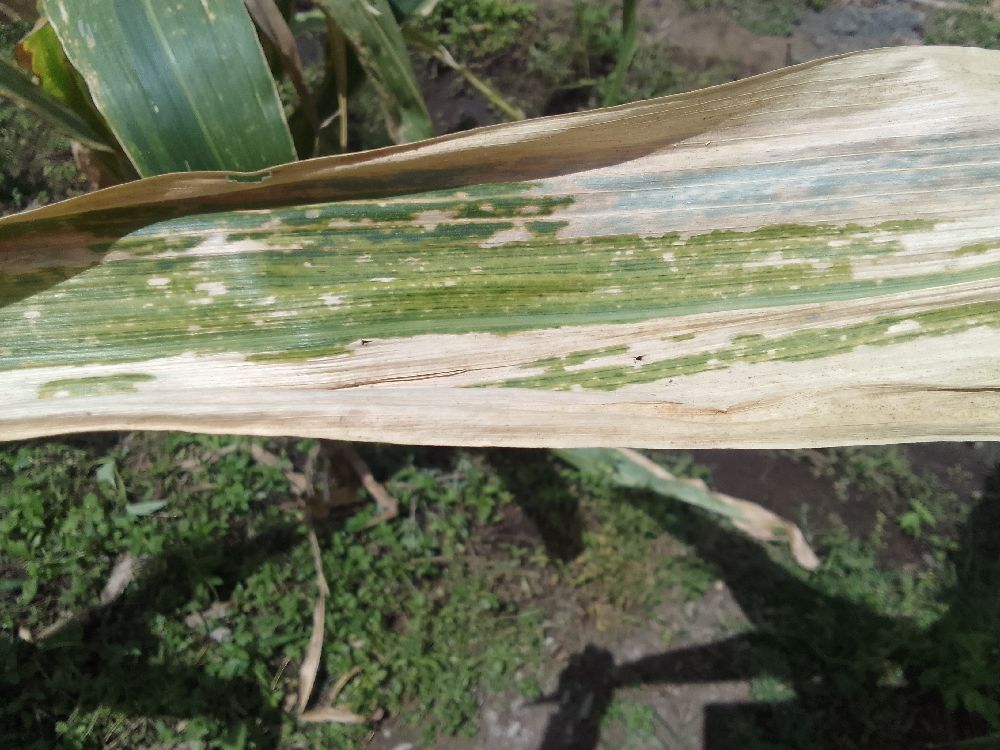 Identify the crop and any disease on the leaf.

maize, maize lethal necrosis
